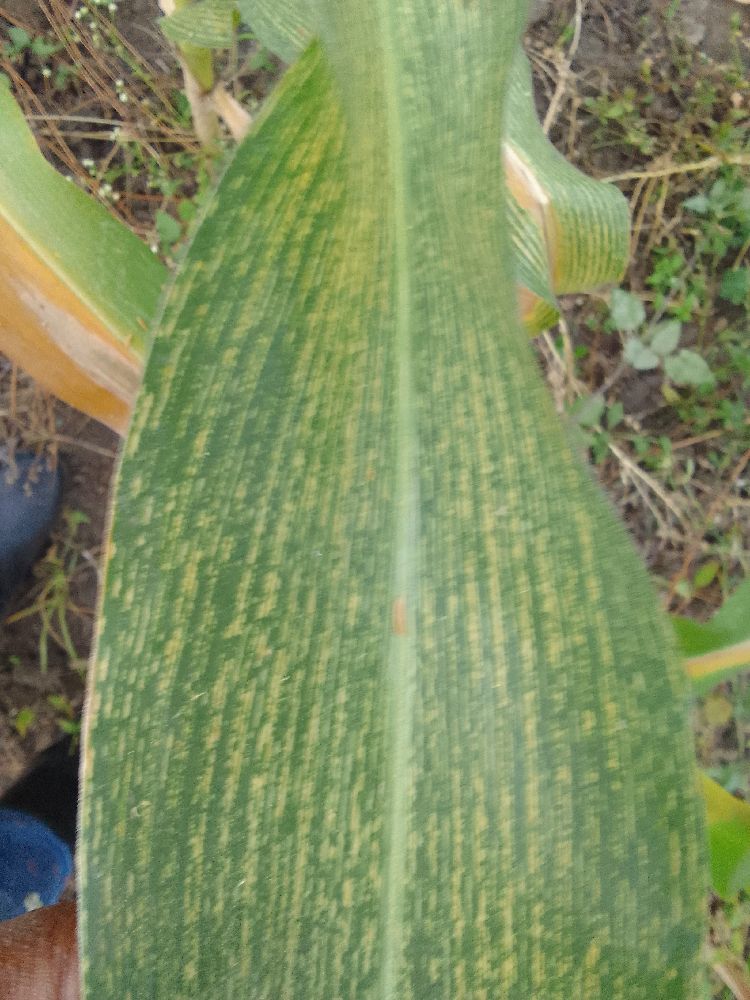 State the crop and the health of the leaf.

maize, maize streak virus
